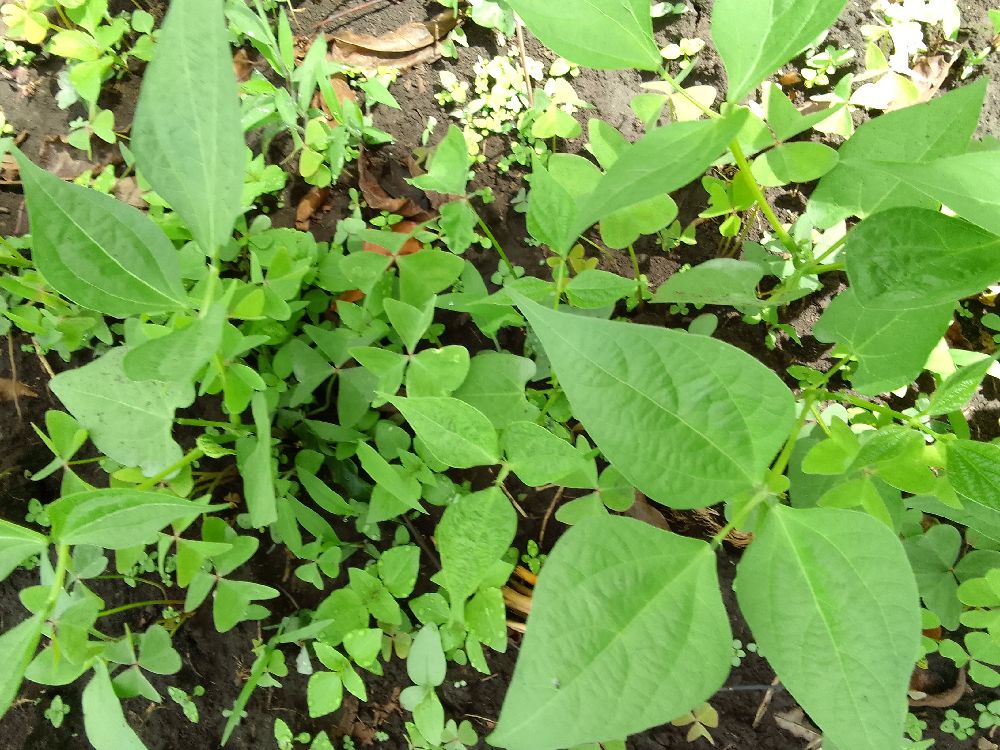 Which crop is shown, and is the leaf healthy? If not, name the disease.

common bean, healthy
